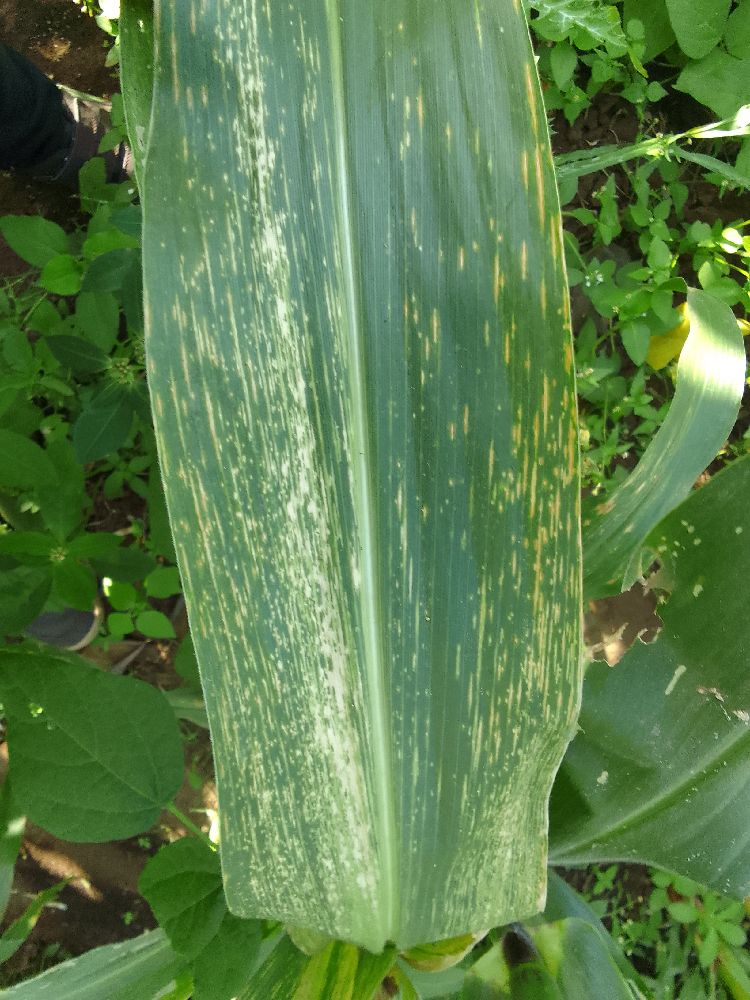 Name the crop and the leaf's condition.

maize, maize lethal necrosis
